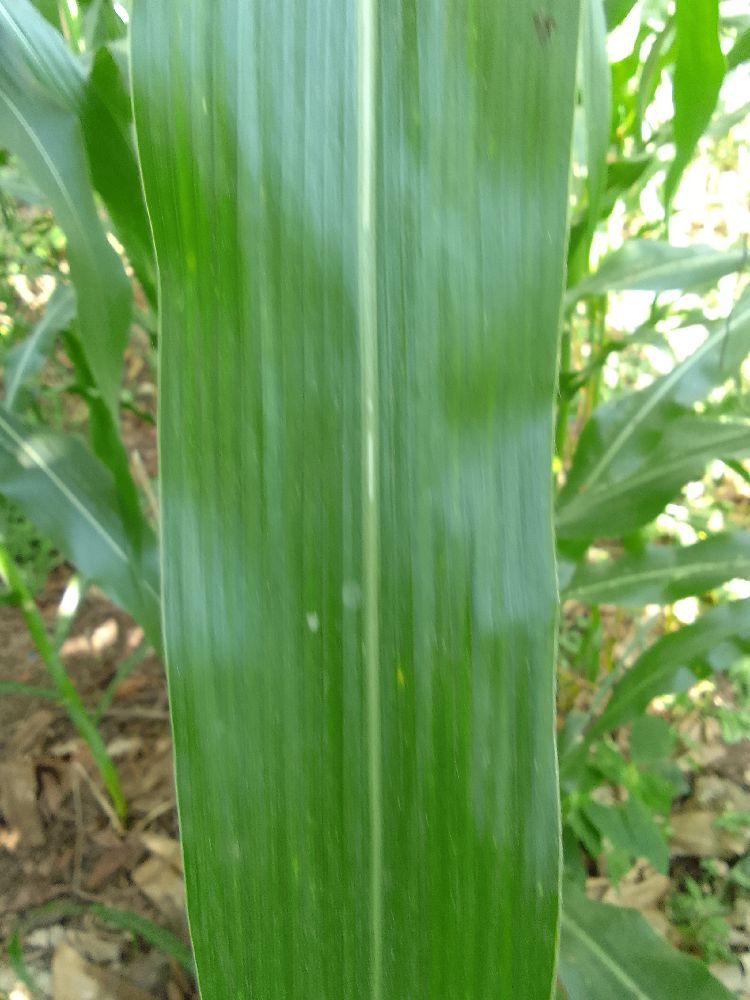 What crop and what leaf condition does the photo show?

maize, healthy
